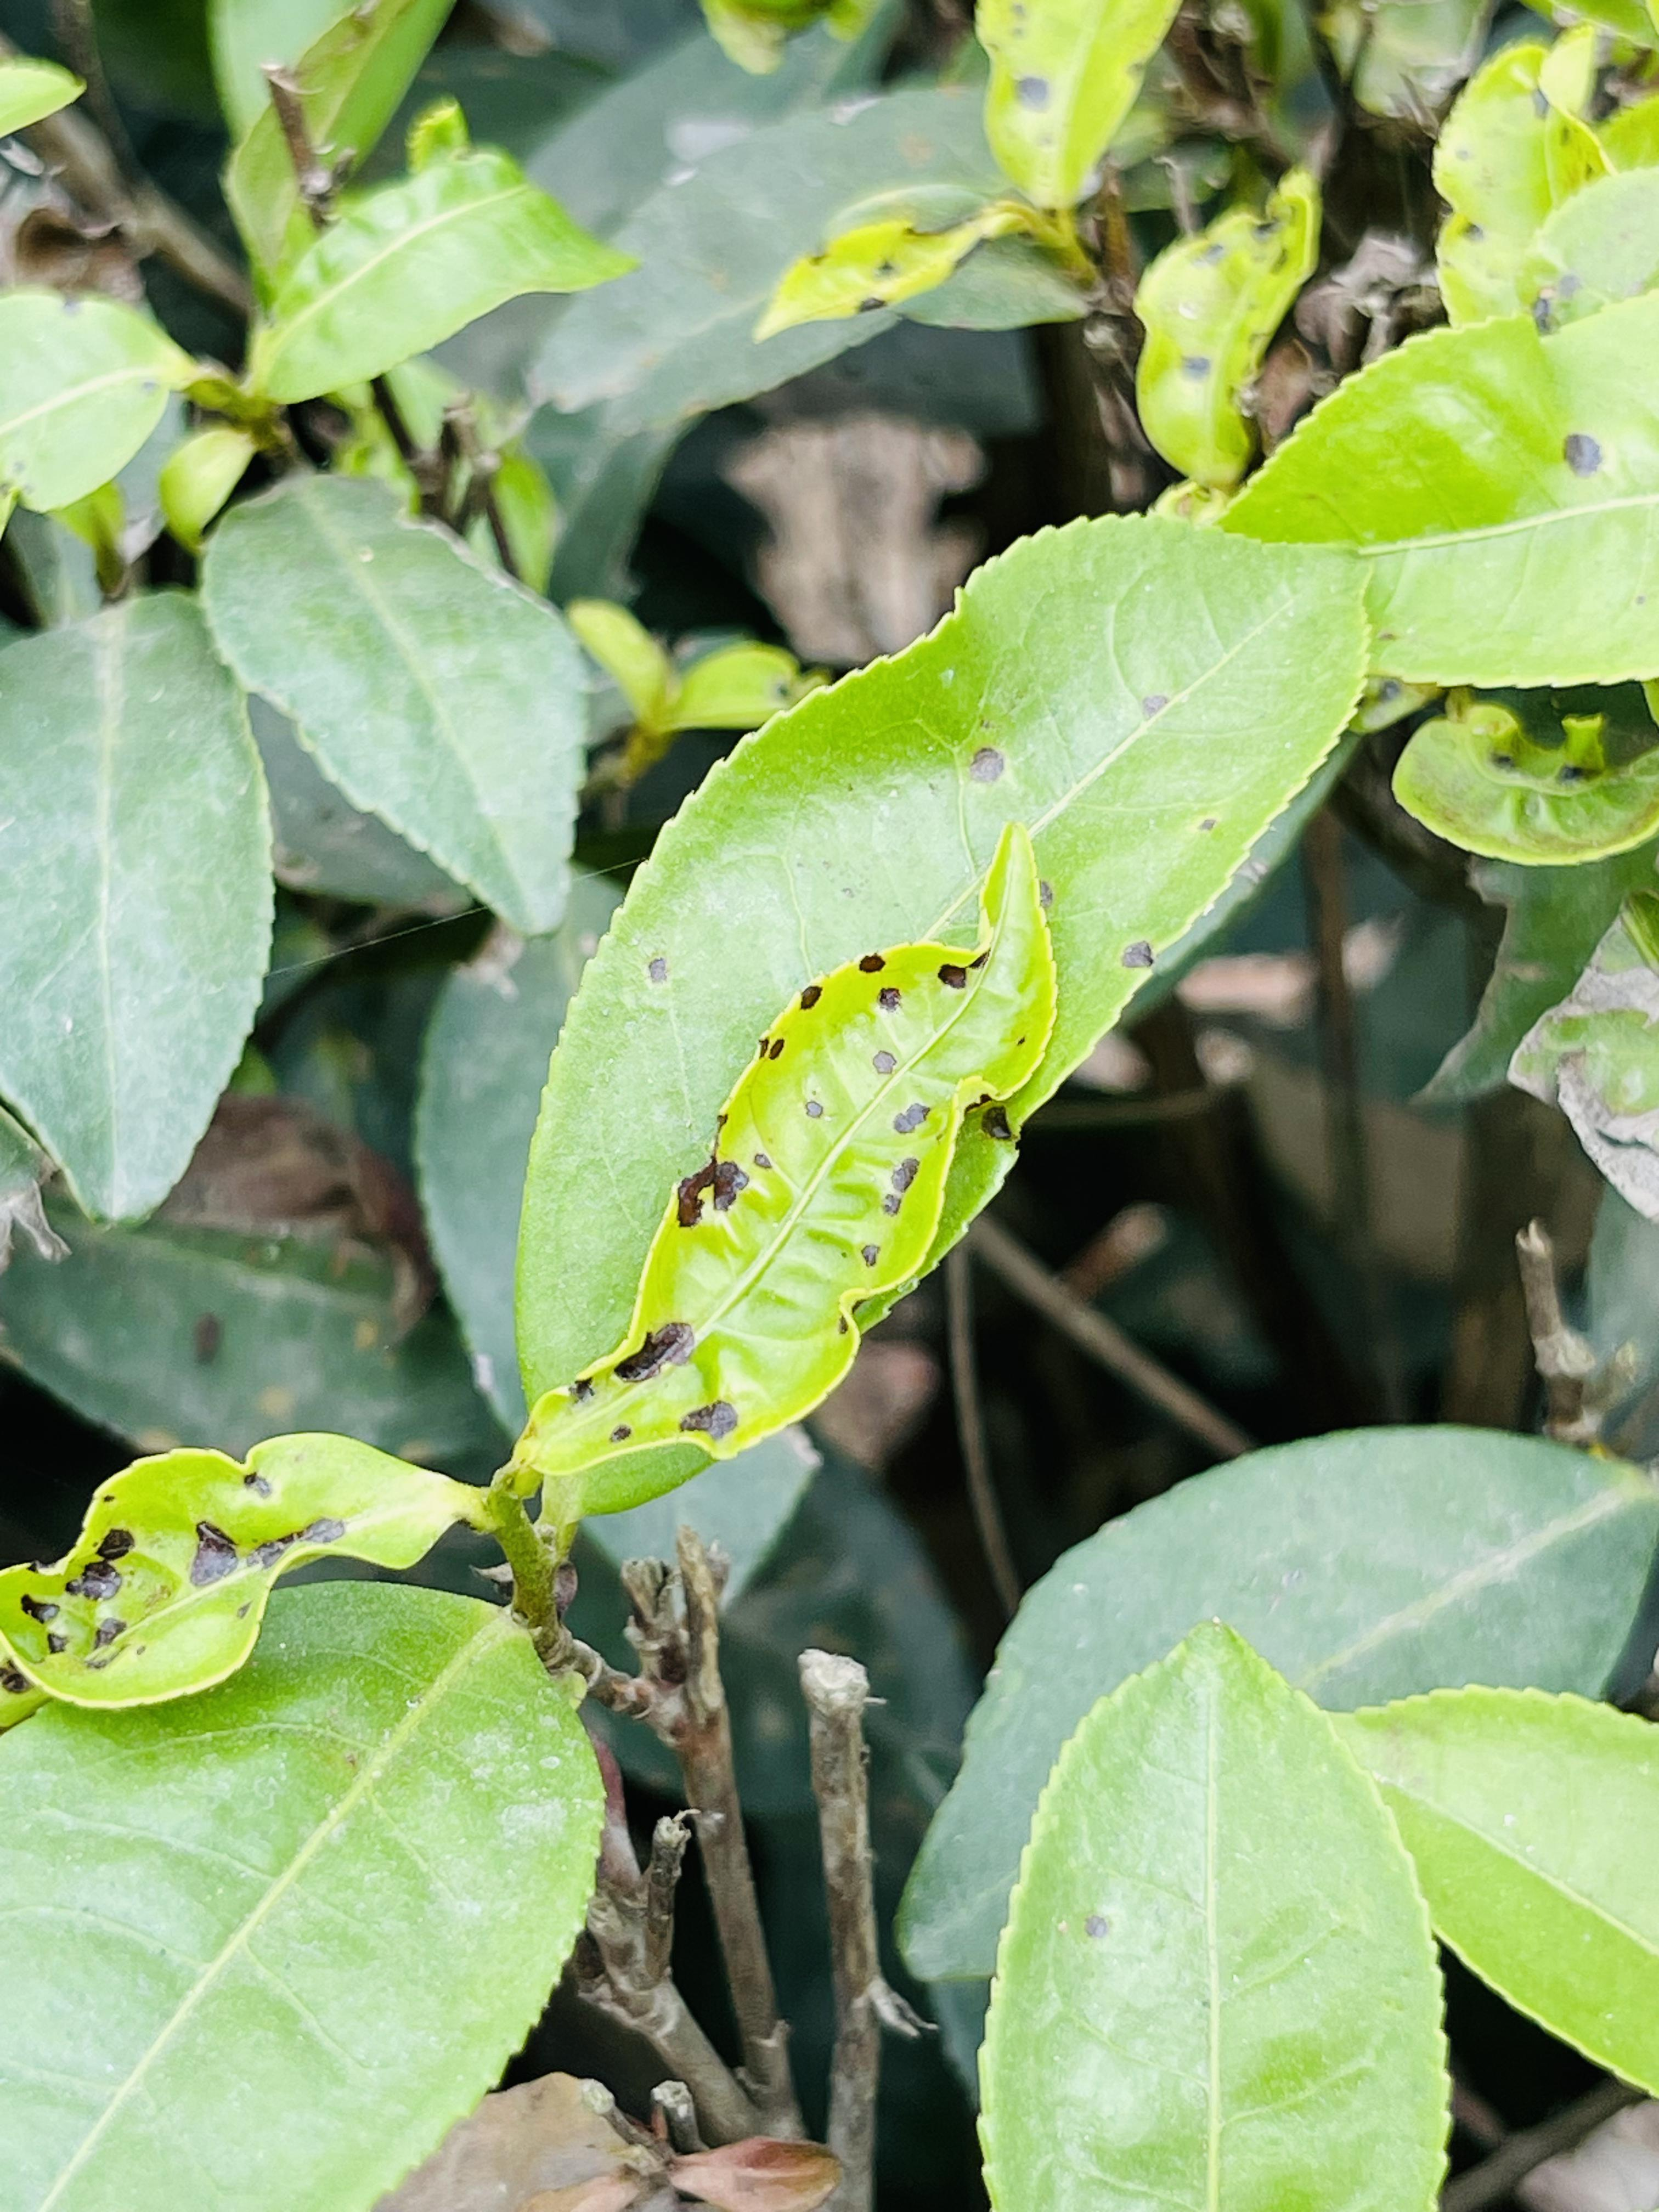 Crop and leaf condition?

tea, helopeltis
